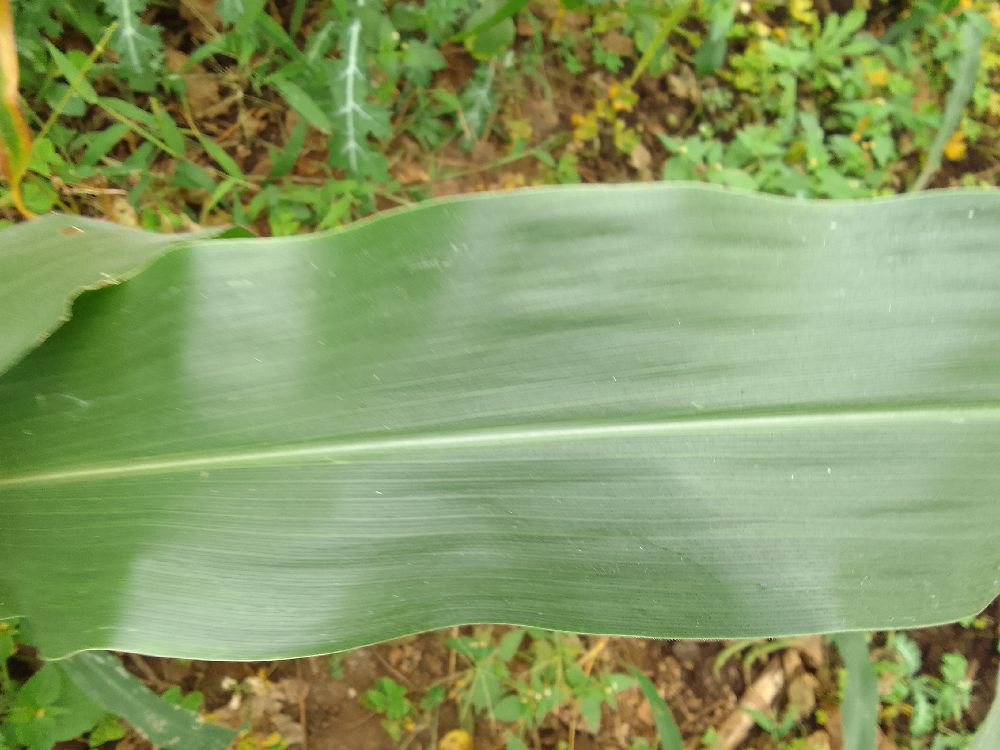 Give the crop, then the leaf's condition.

maize, healthy
